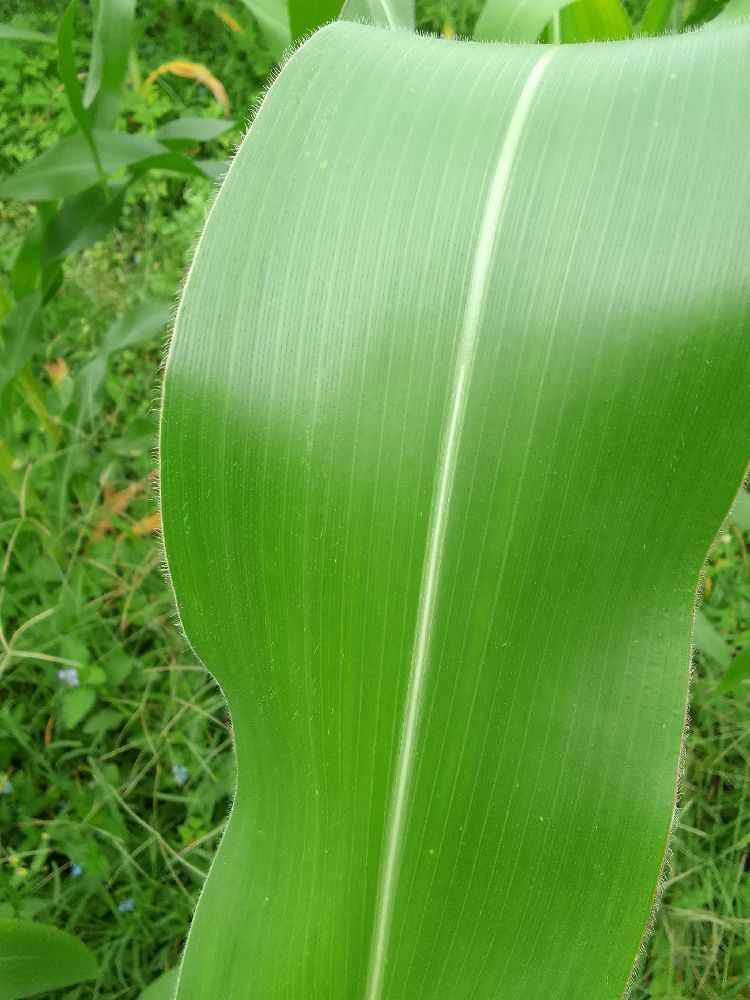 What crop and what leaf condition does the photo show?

maize, healthy
